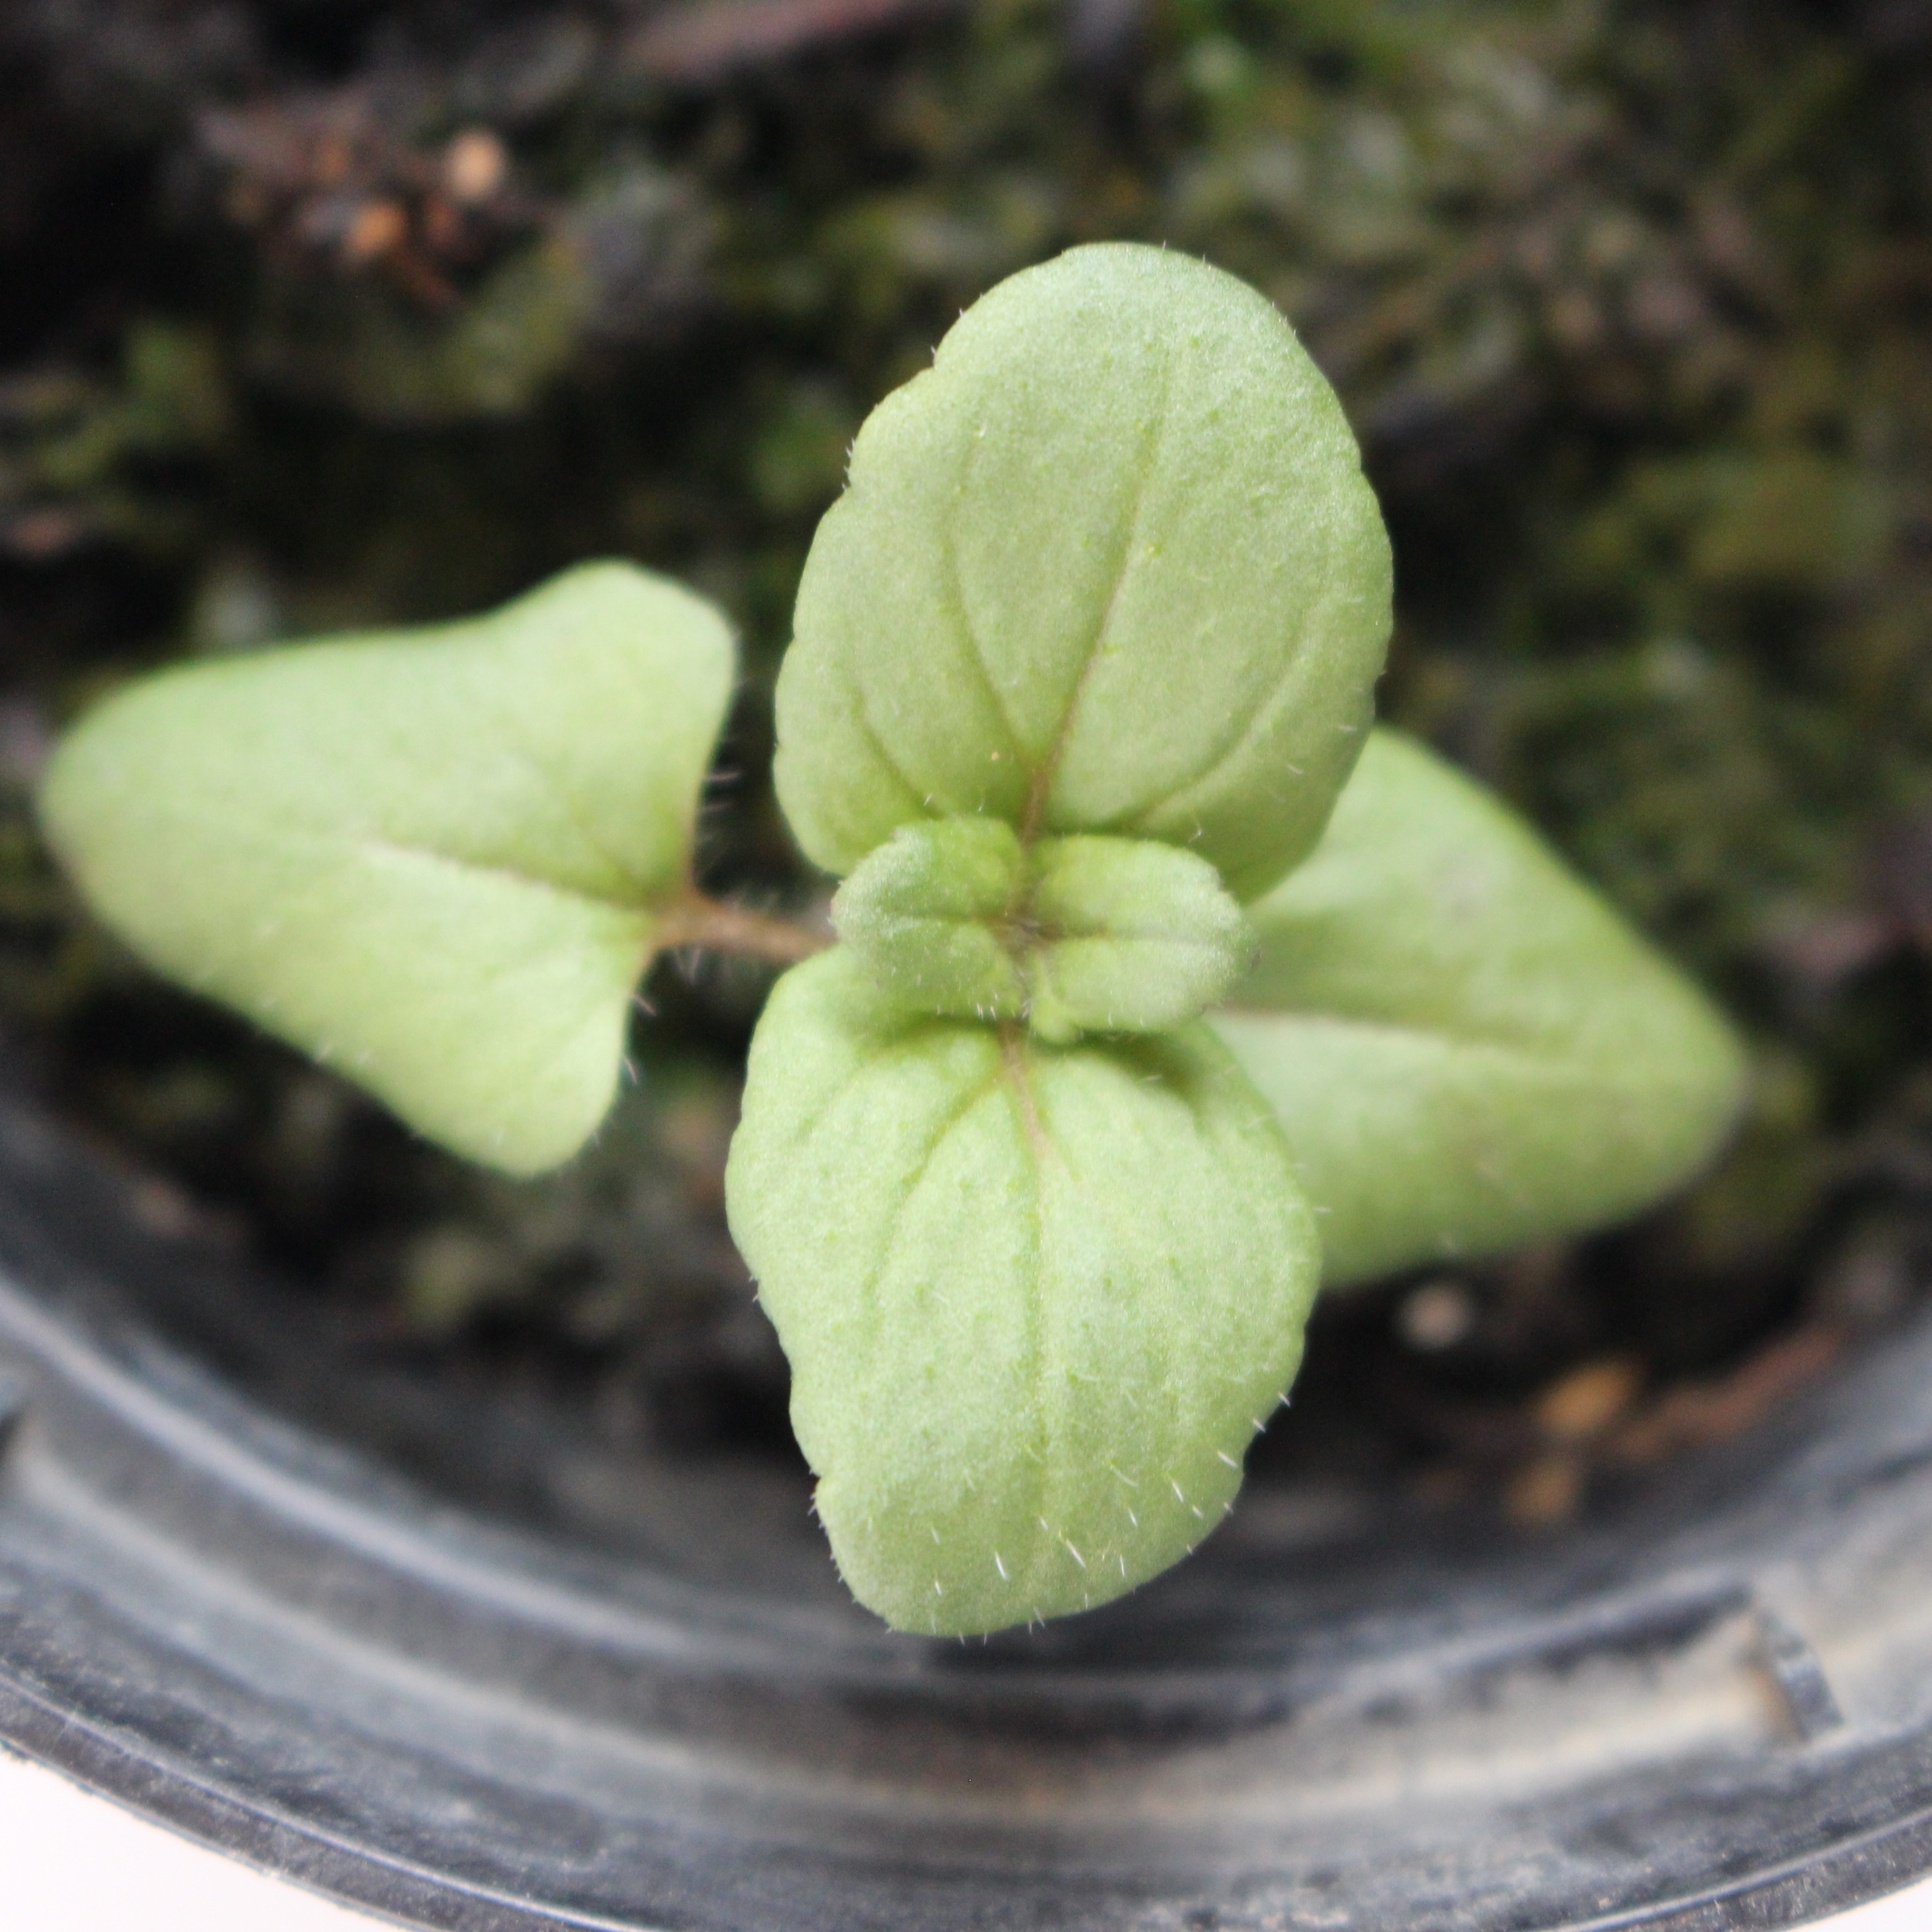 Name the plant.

Veronica persica
